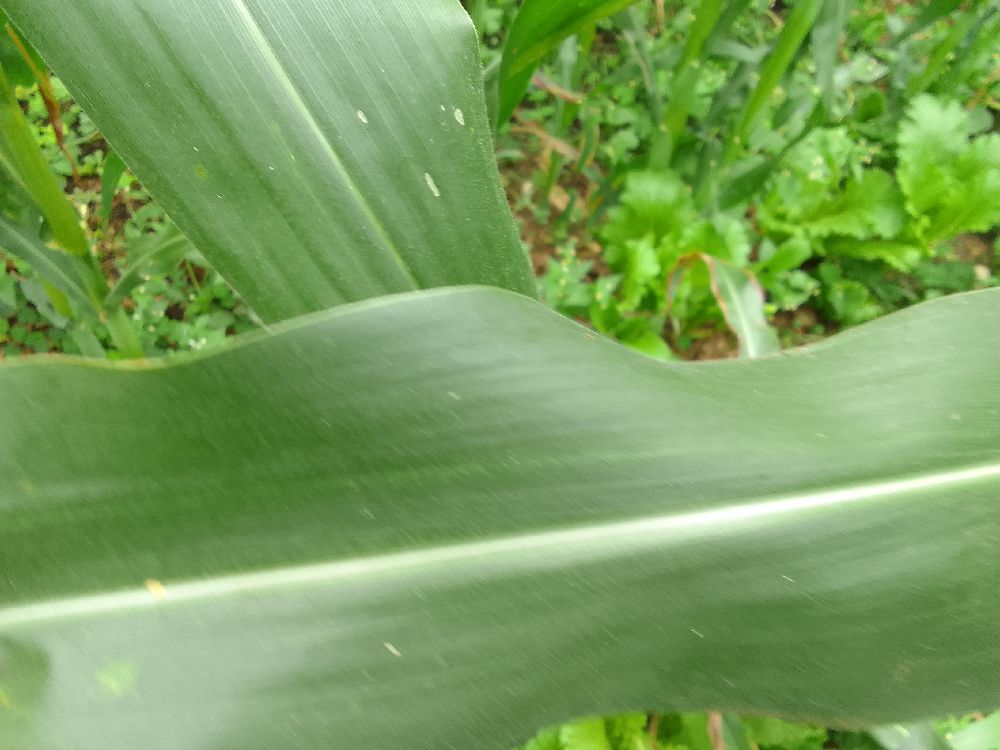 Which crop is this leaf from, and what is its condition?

maize, healthy
